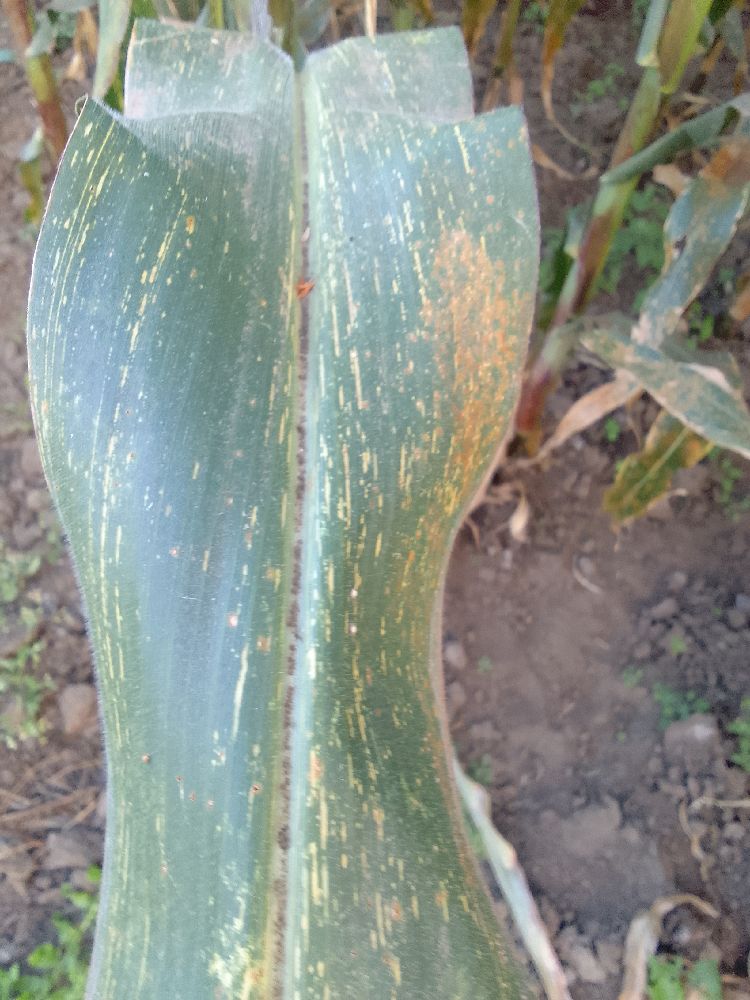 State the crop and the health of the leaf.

maize, maize streak virus
